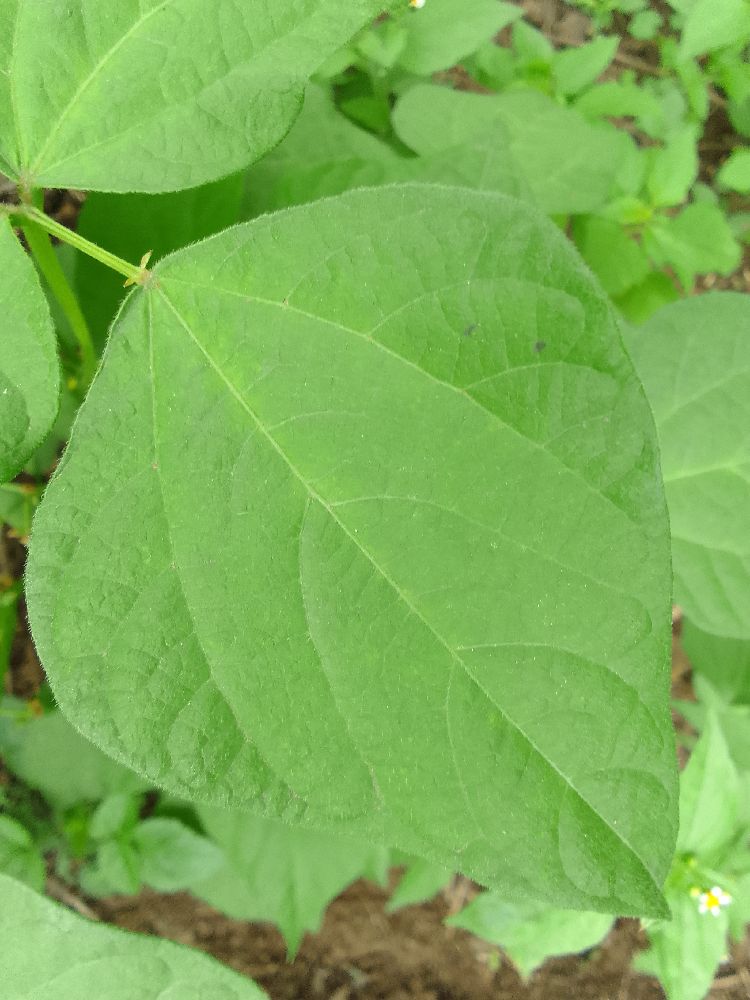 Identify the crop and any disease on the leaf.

common bean, healthy
